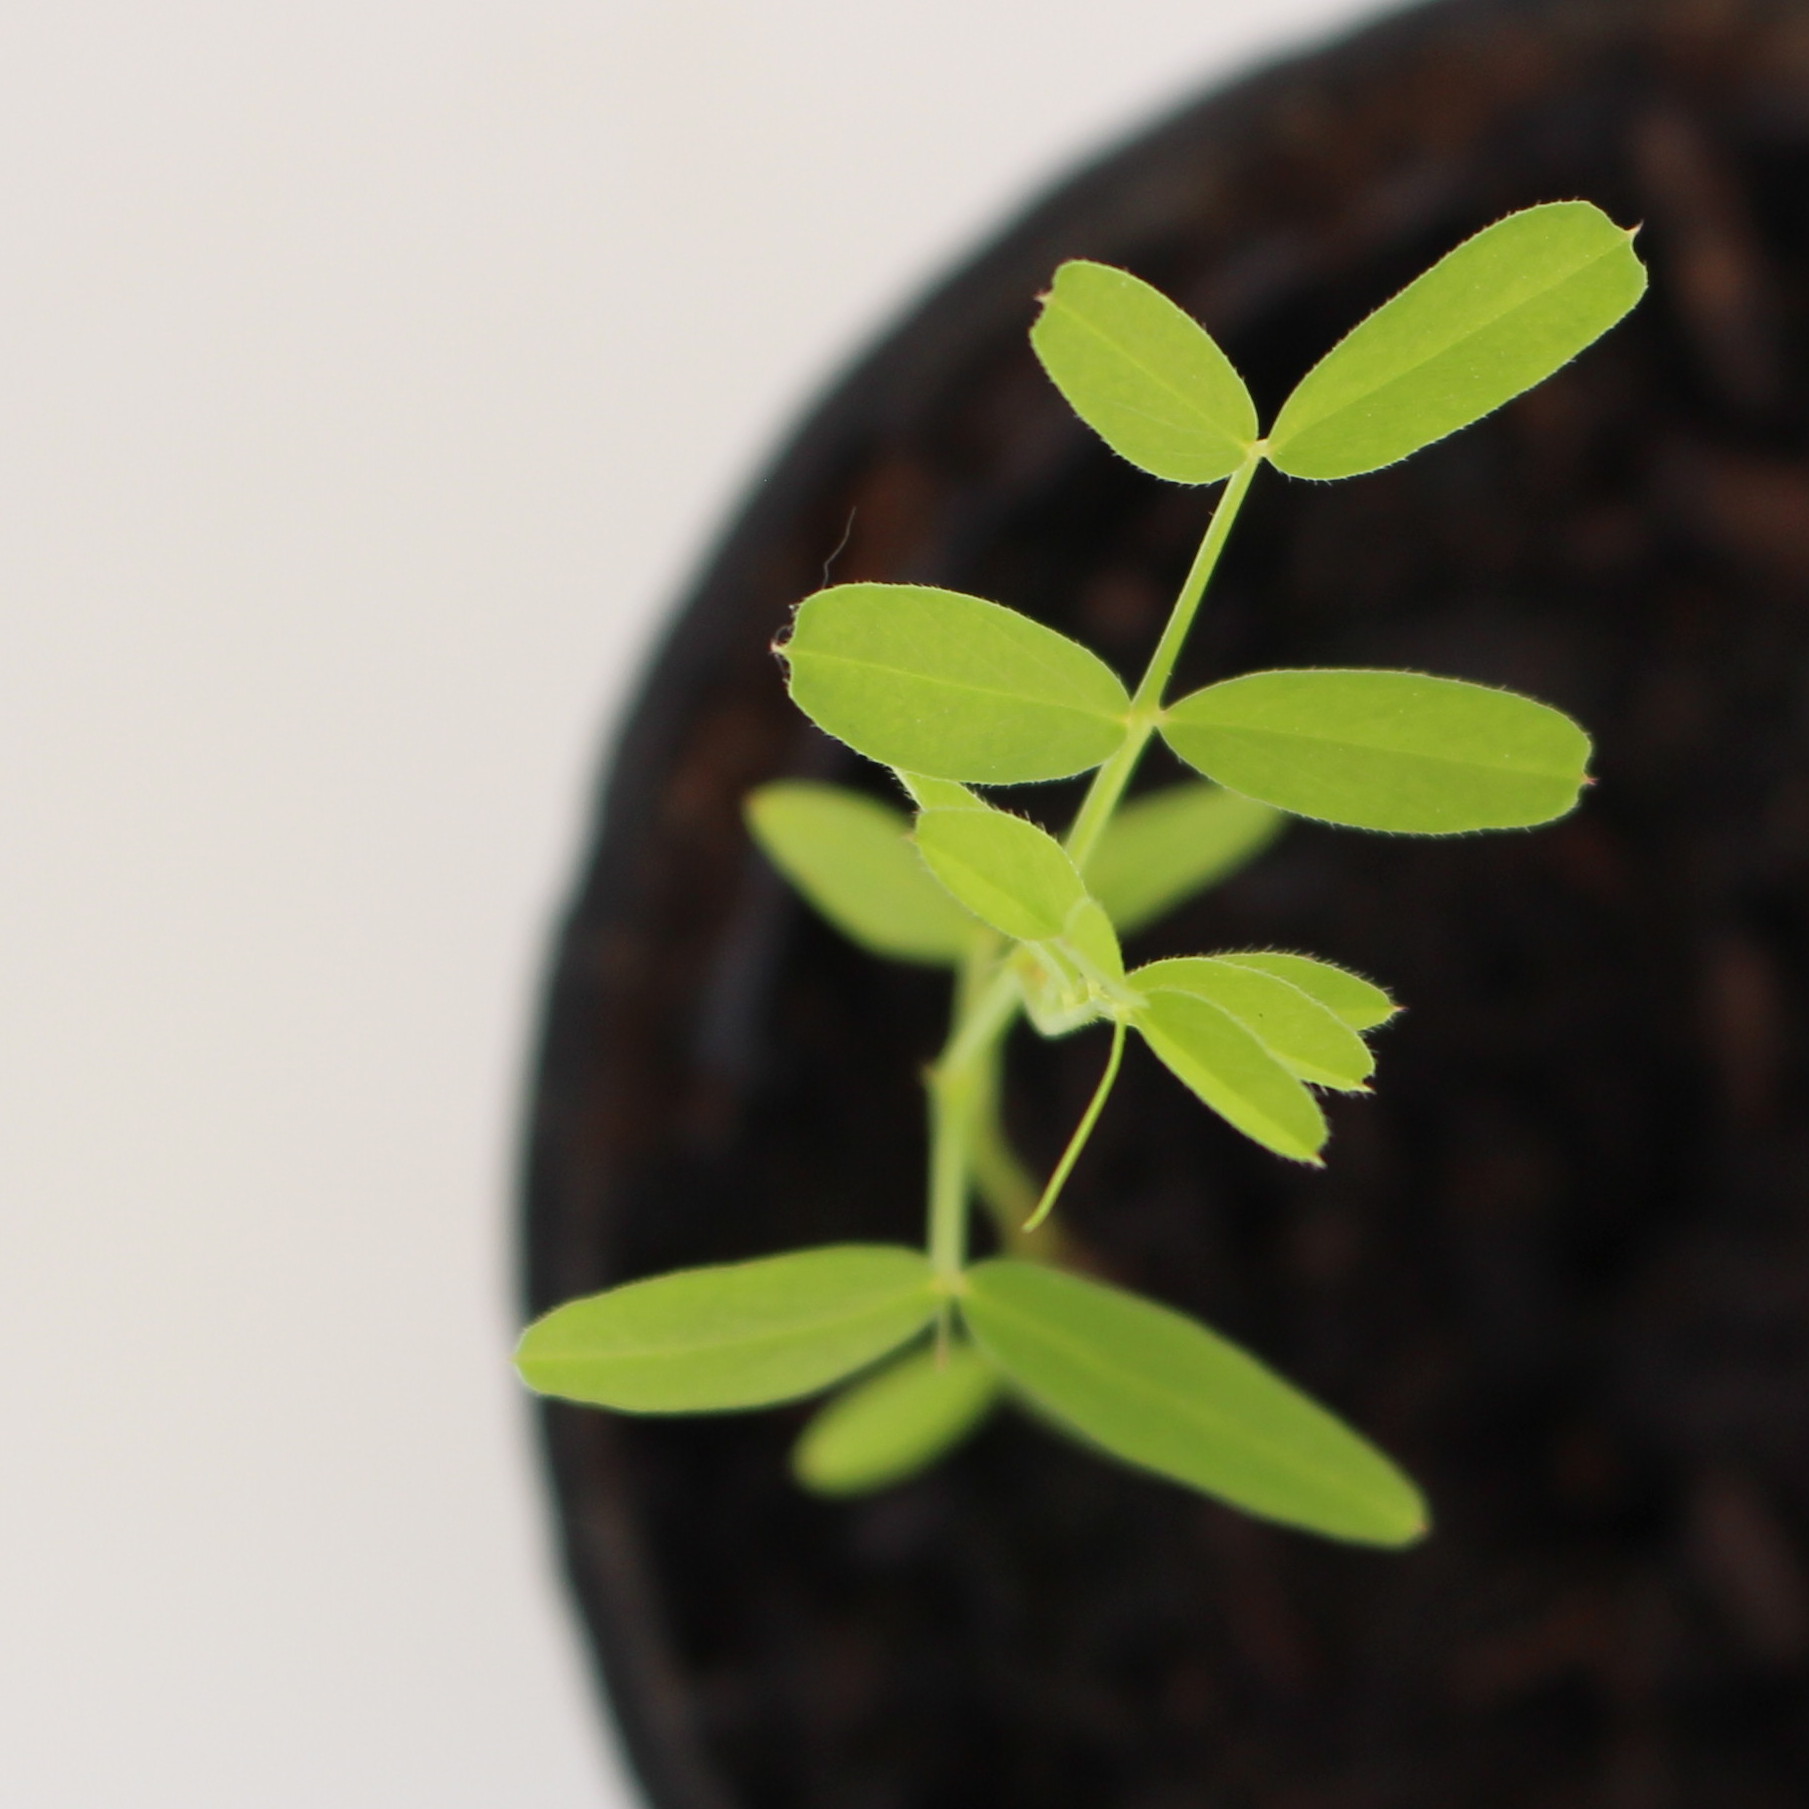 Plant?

Vicia sativa
